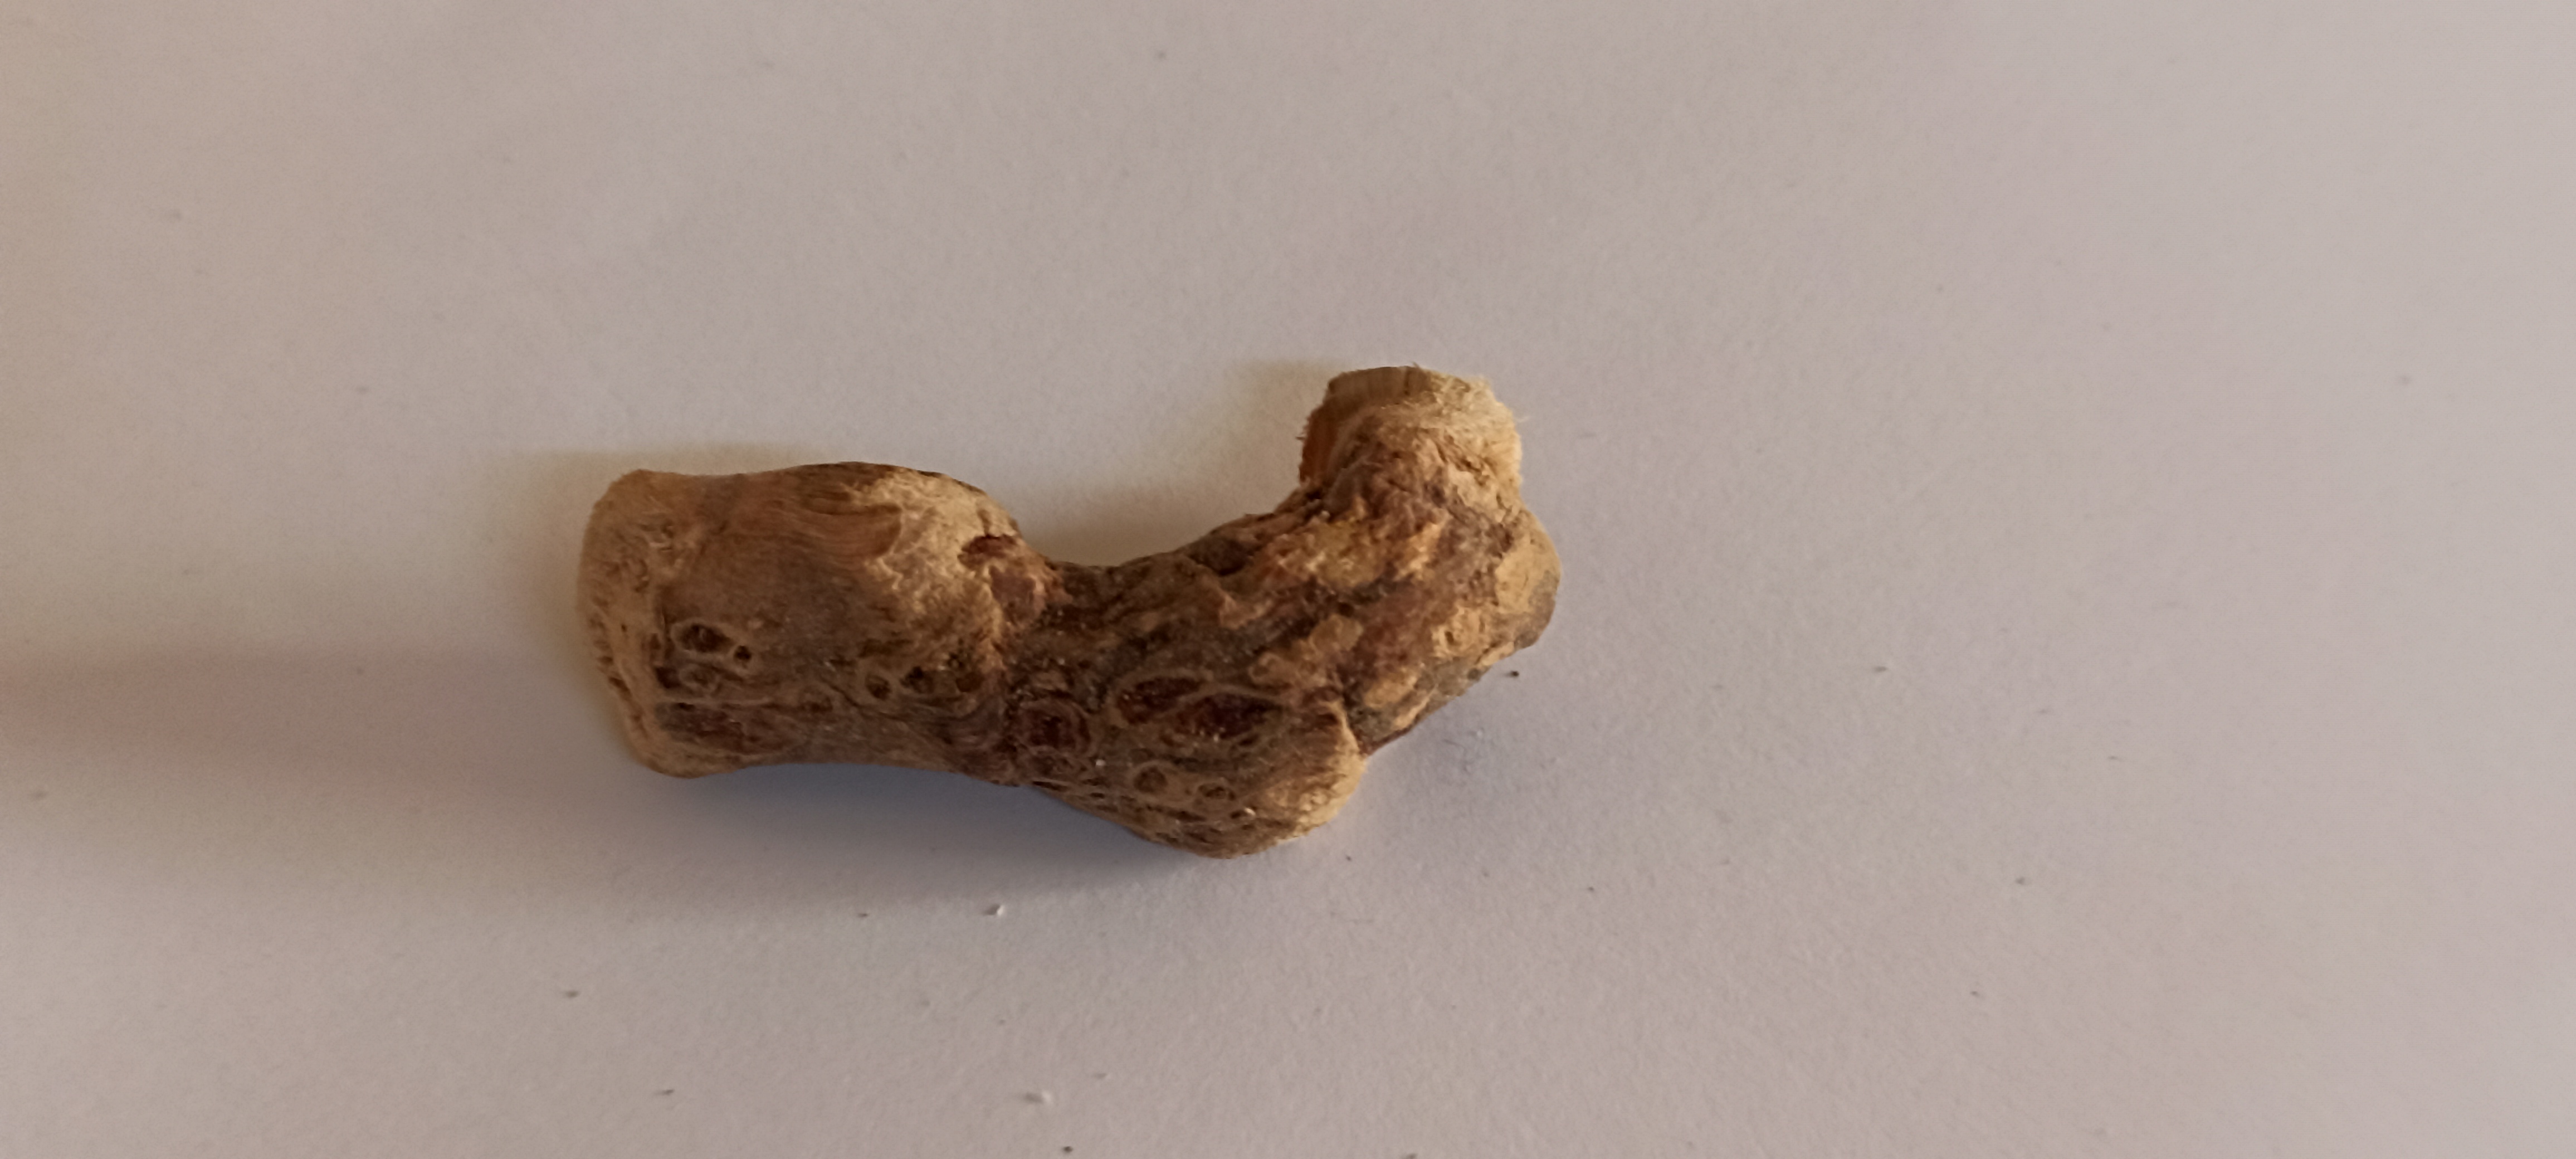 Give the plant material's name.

vekhand
